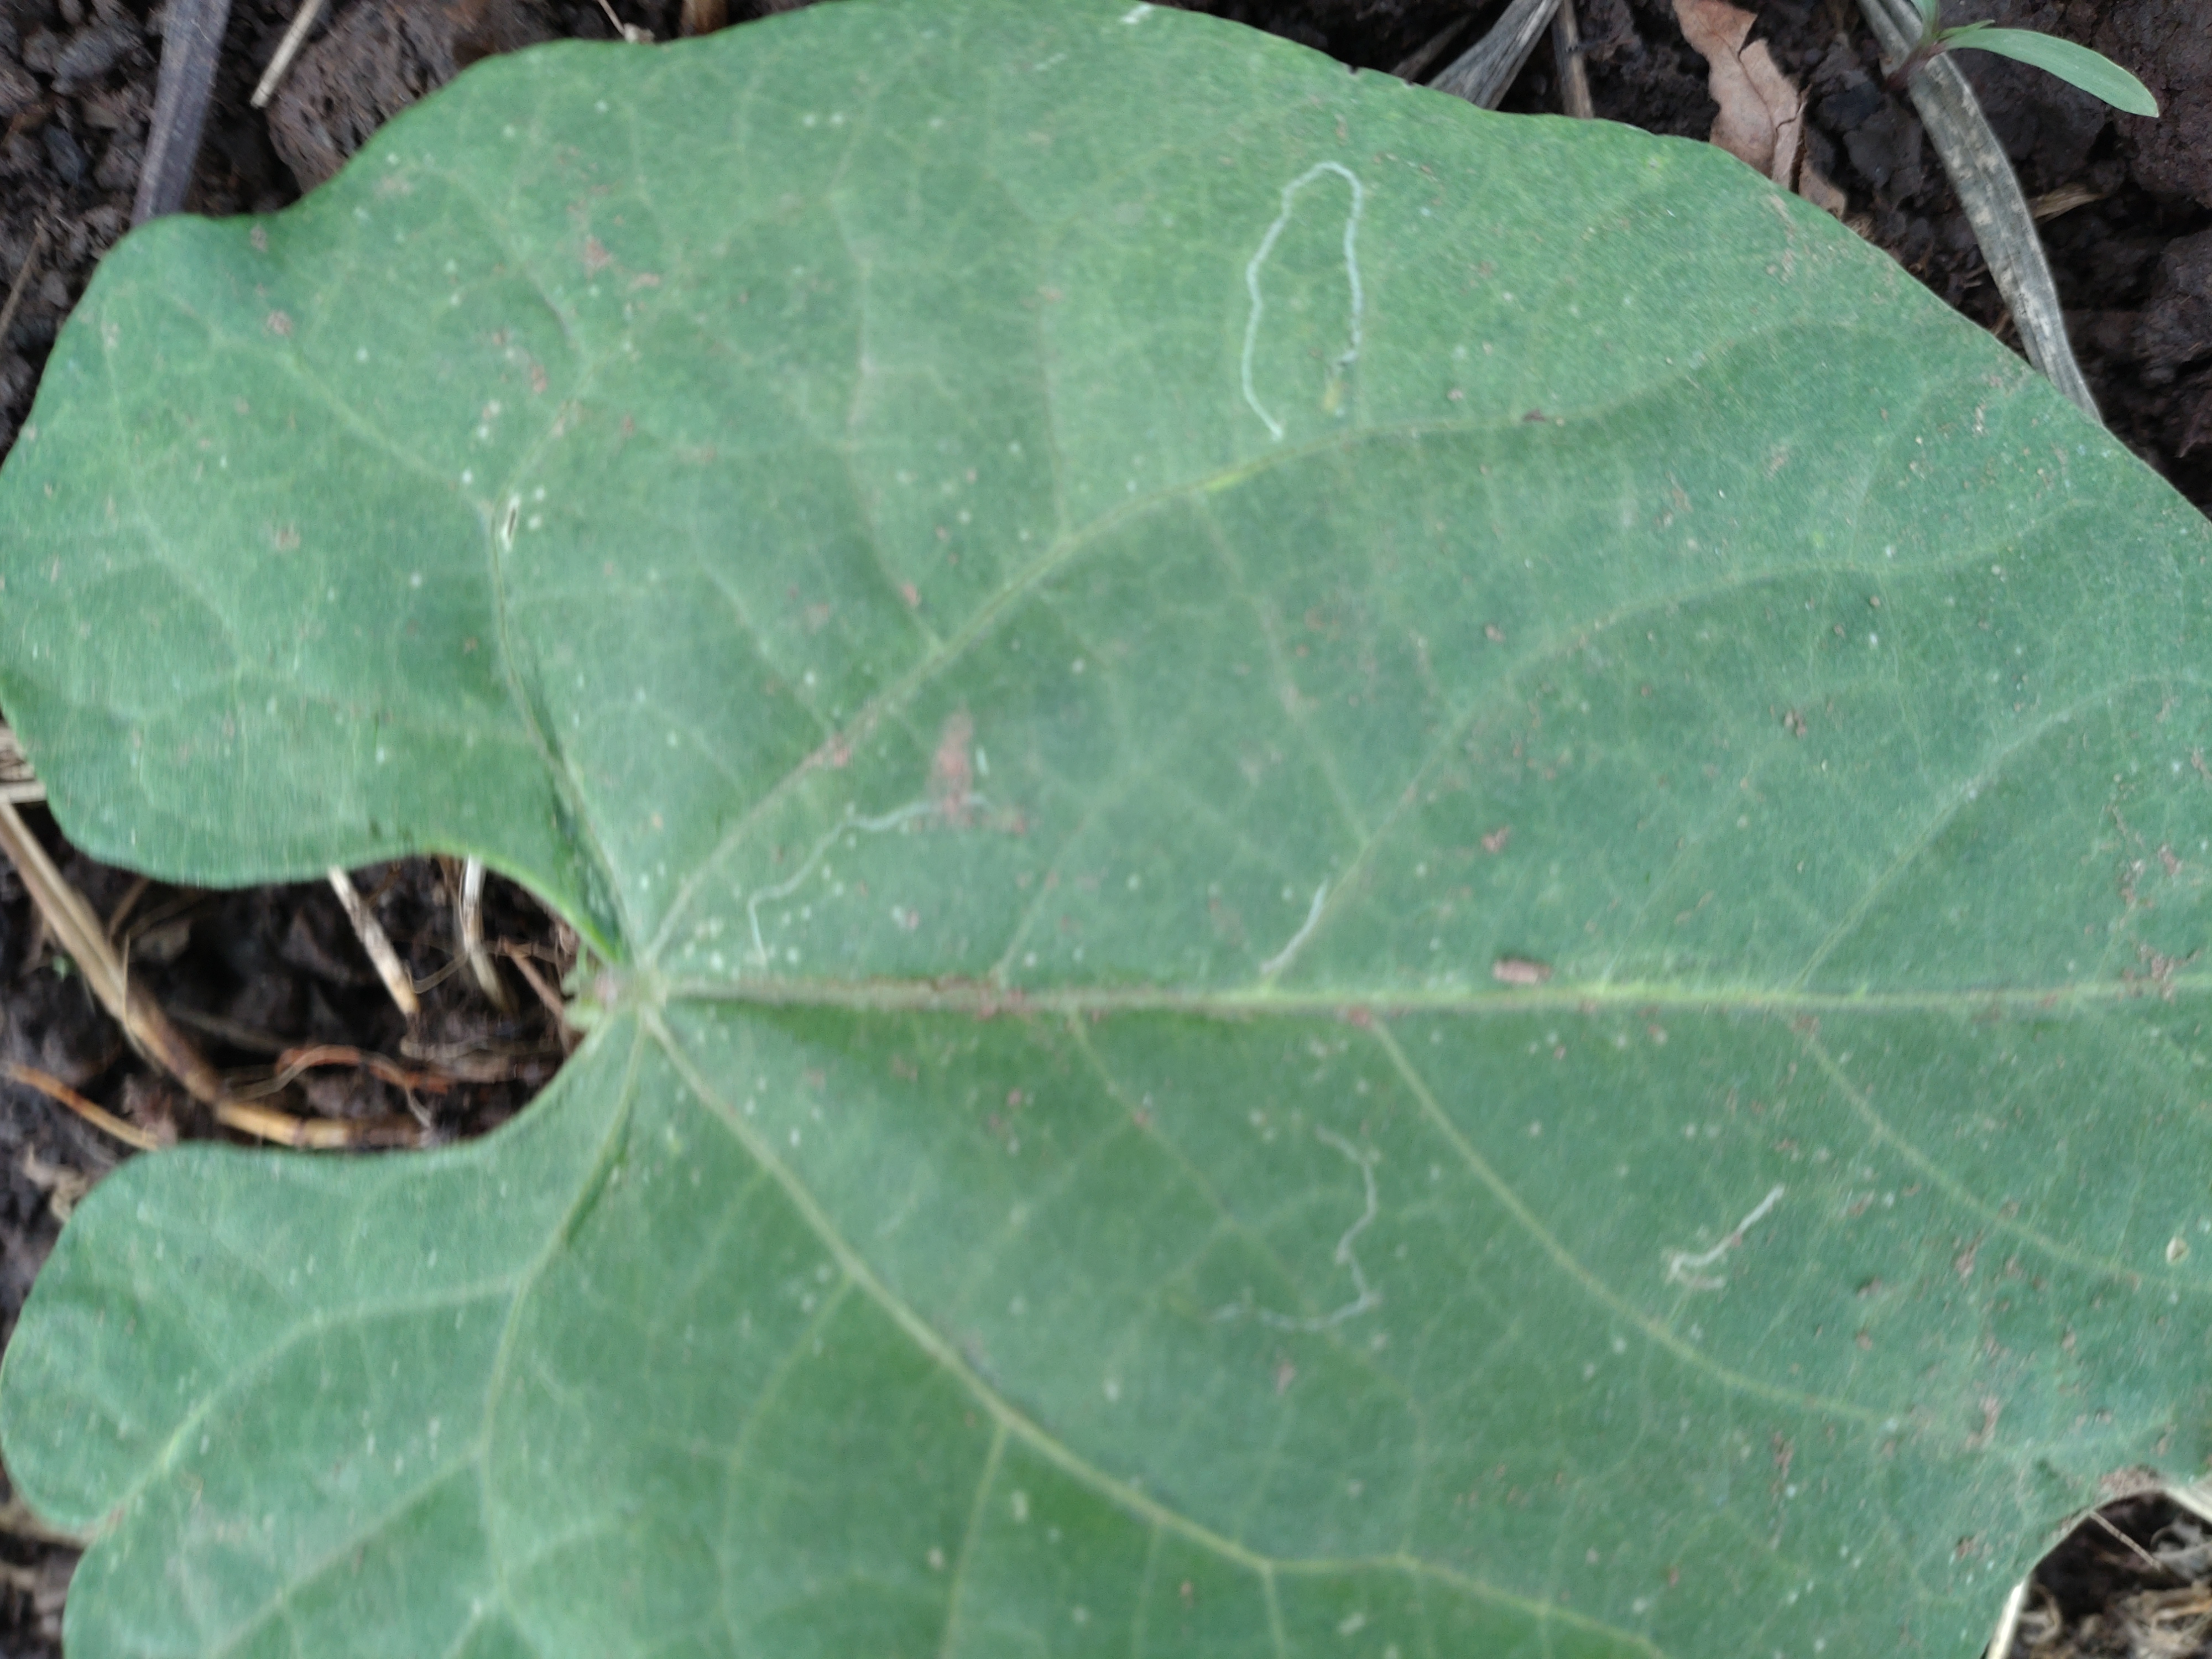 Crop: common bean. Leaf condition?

healthy
